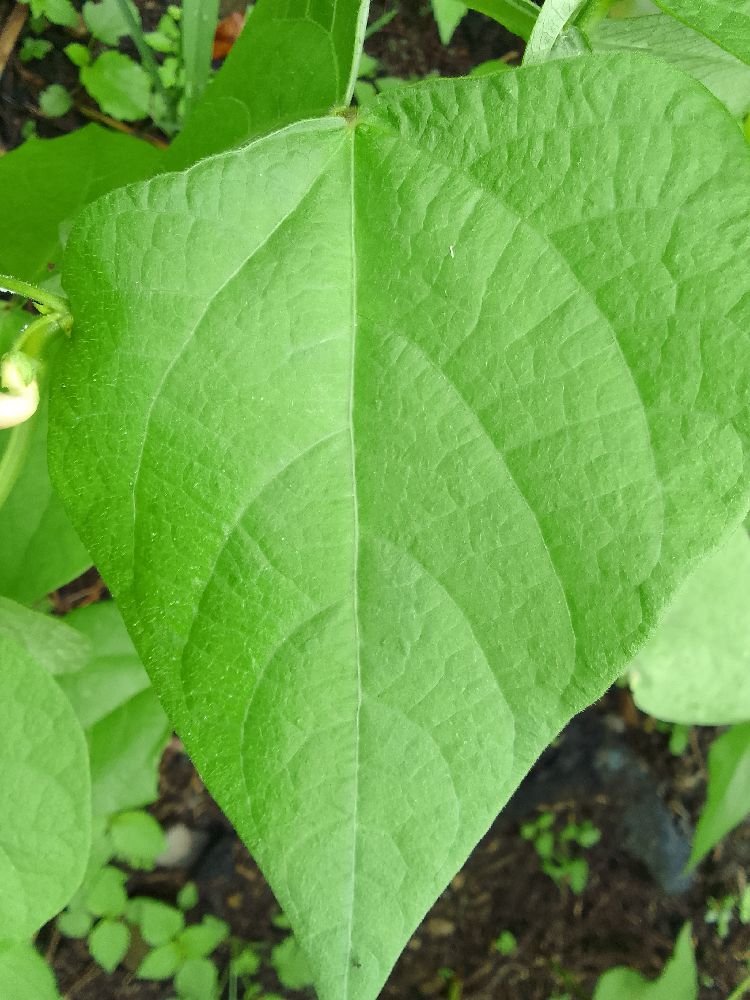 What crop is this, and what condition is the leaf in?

common bean, healthy
